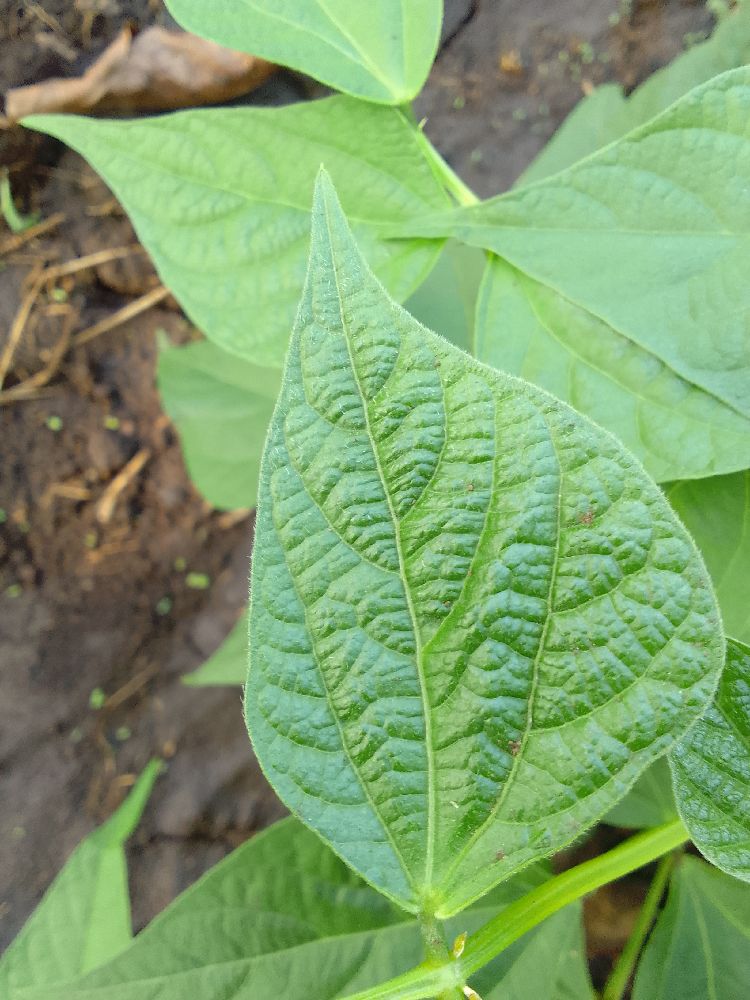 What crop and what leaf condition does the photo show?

common bean, healthy
